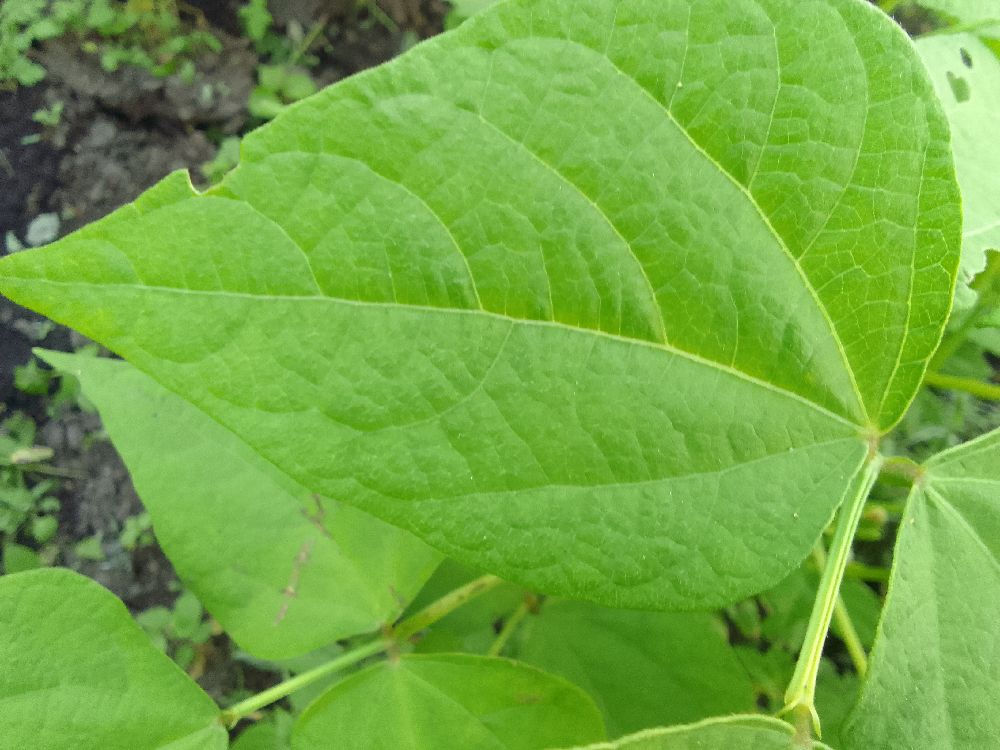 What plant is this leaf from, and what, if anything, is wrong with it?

common bean, healthy
